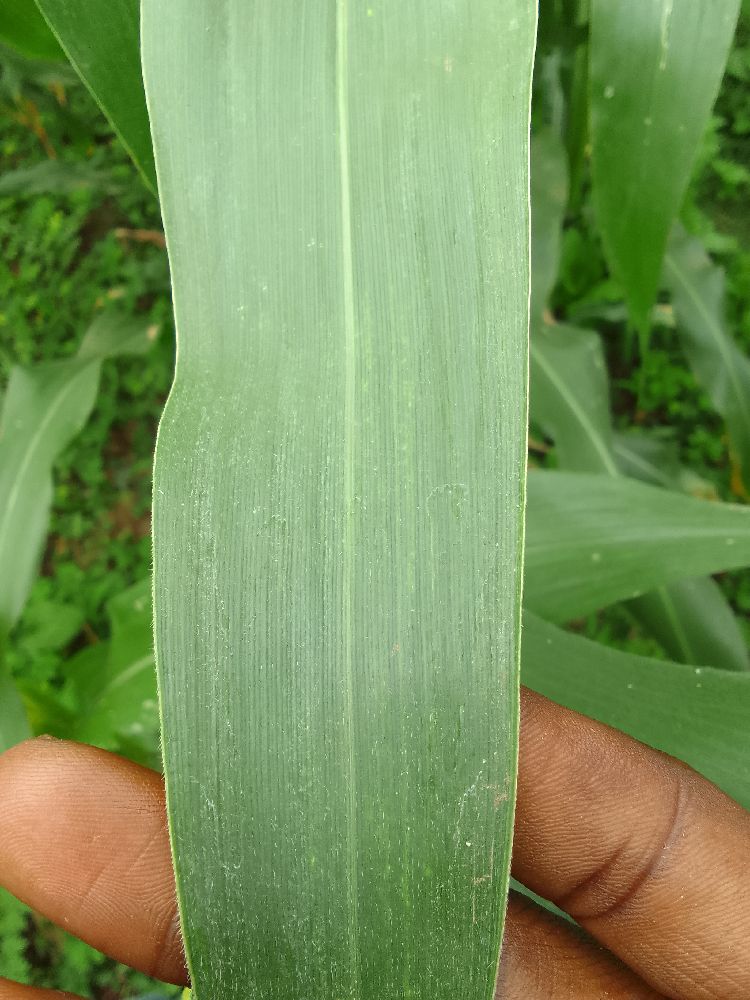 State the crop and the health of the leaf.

maize, healthy
